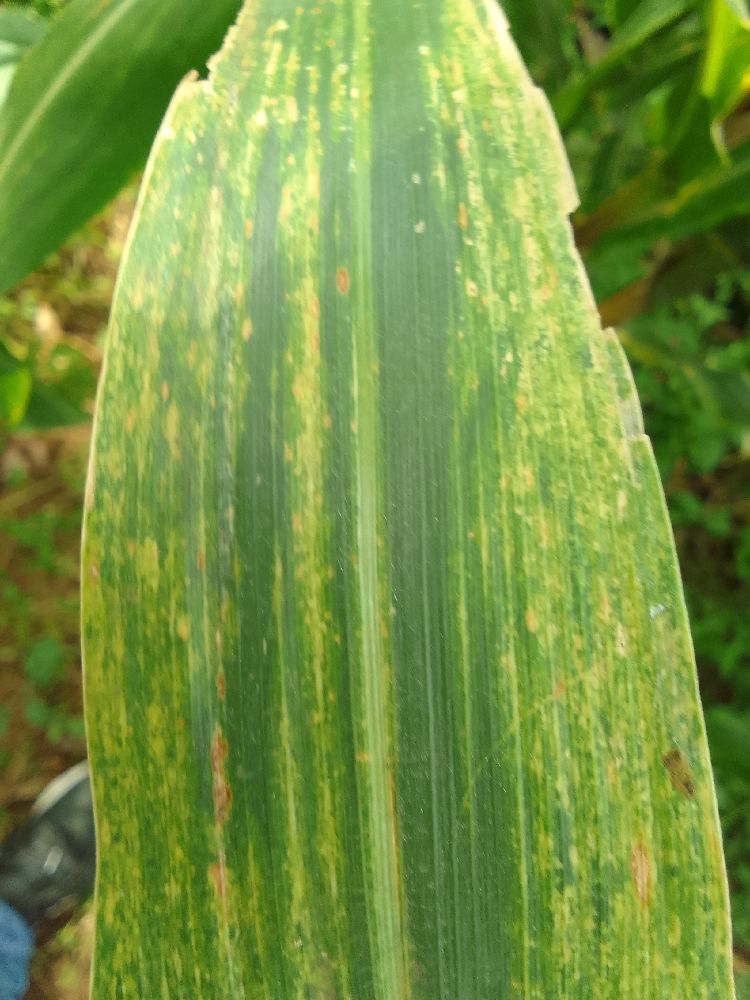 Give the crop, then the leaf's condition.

maize, maize lethal necrosis
